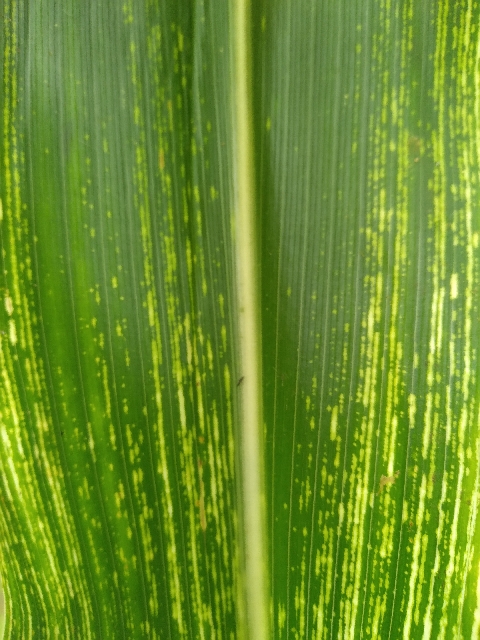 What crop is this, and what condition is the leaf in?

maize, maize streak virus
